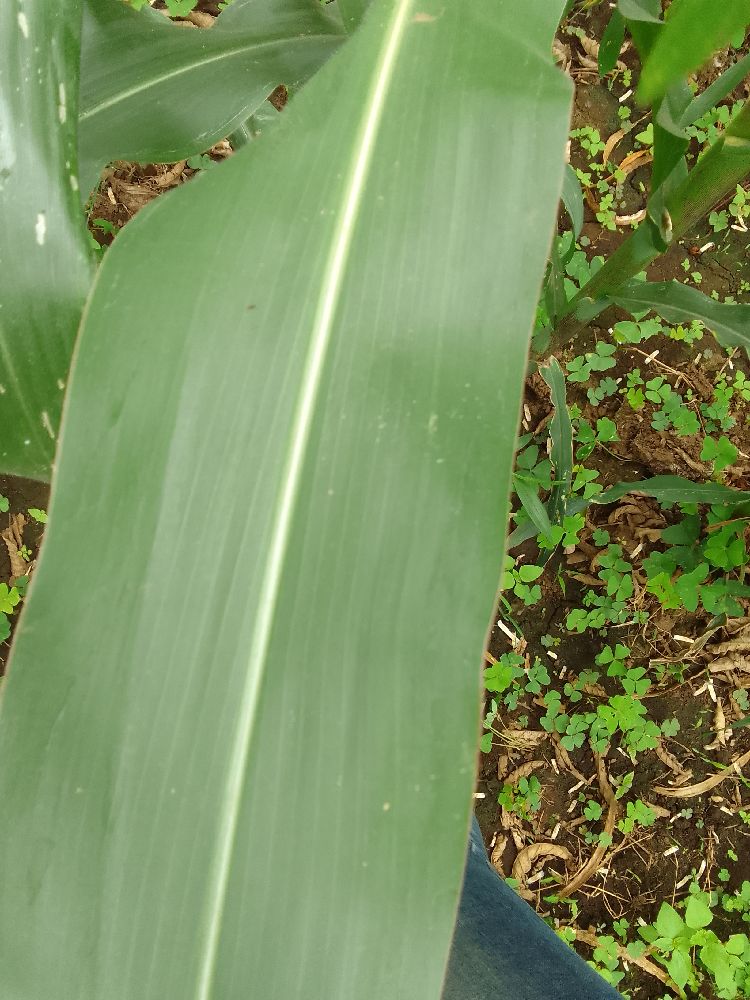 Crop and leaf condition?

maize, healthy
